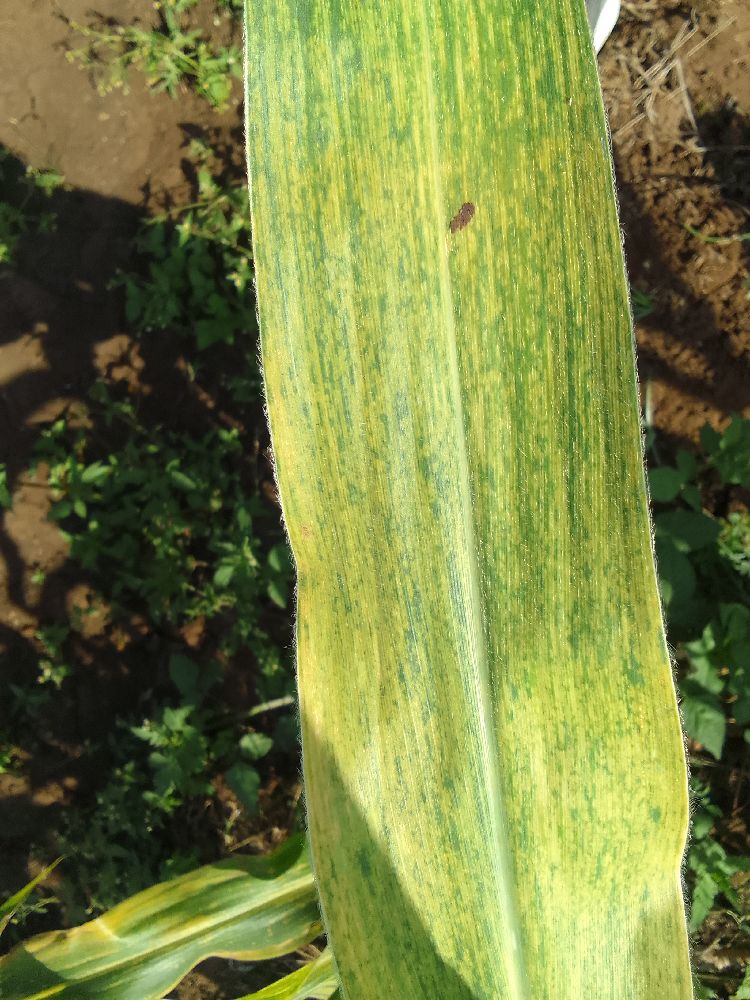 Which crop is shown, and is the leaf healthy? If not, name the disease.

maize, maize lethal necrosis
